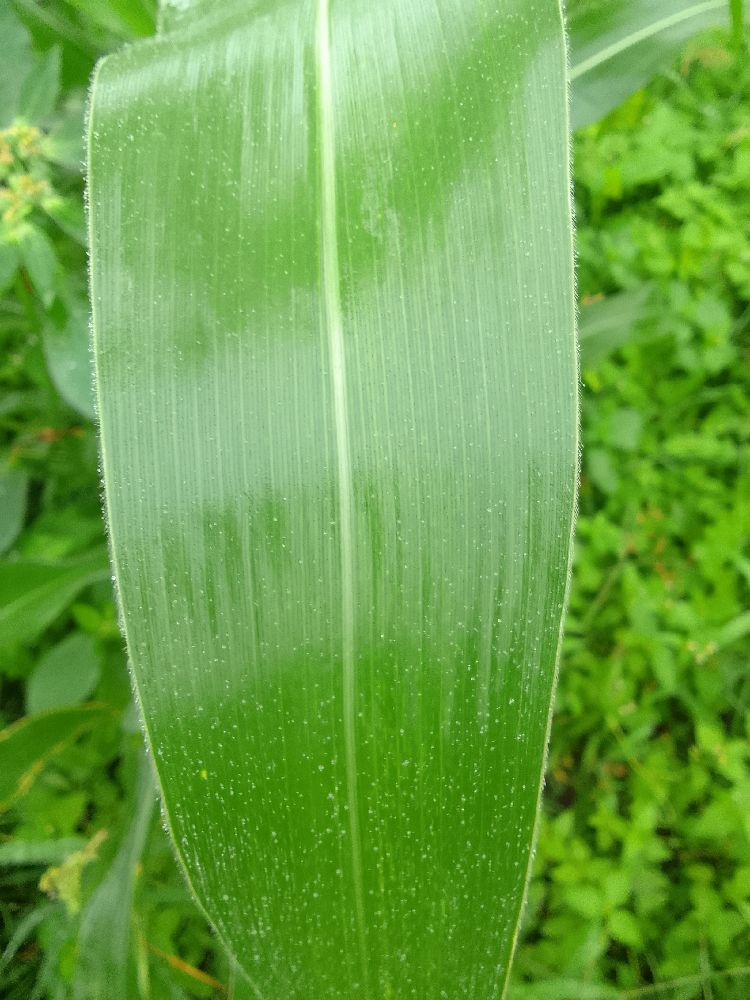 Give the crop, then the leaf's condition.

maize, healthy
